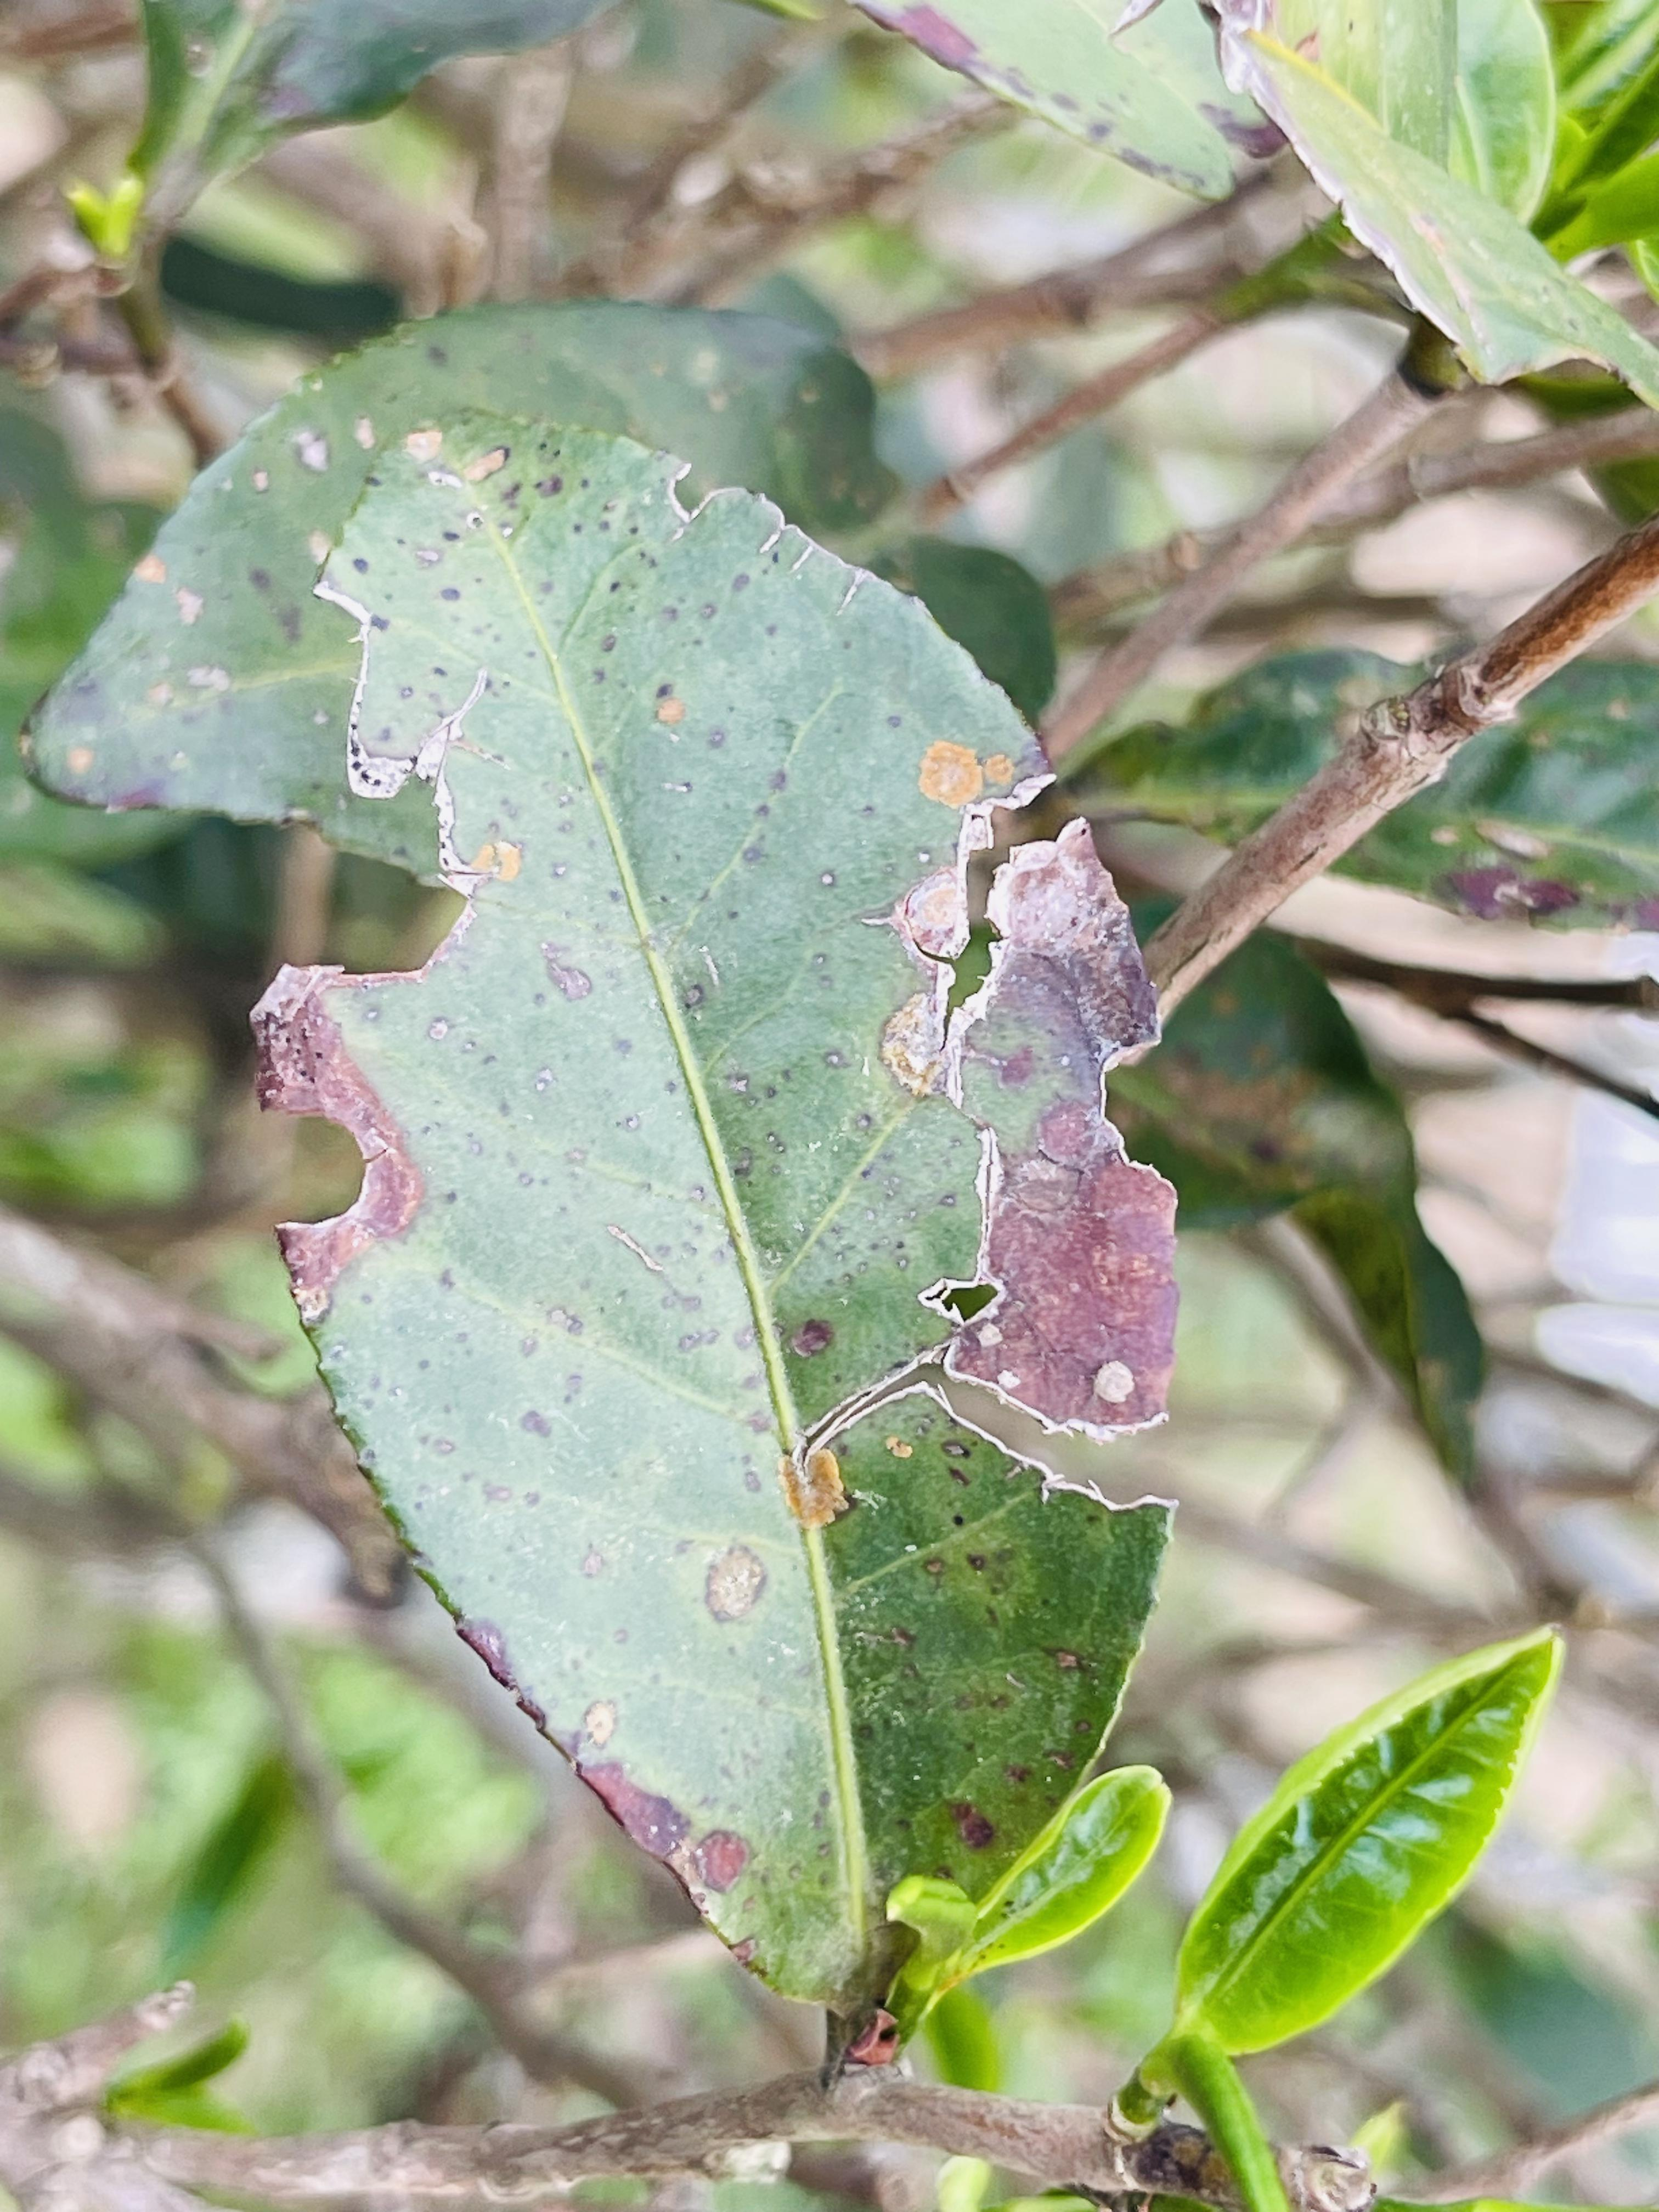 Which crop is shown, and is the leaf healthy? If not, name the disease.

tea, blight
